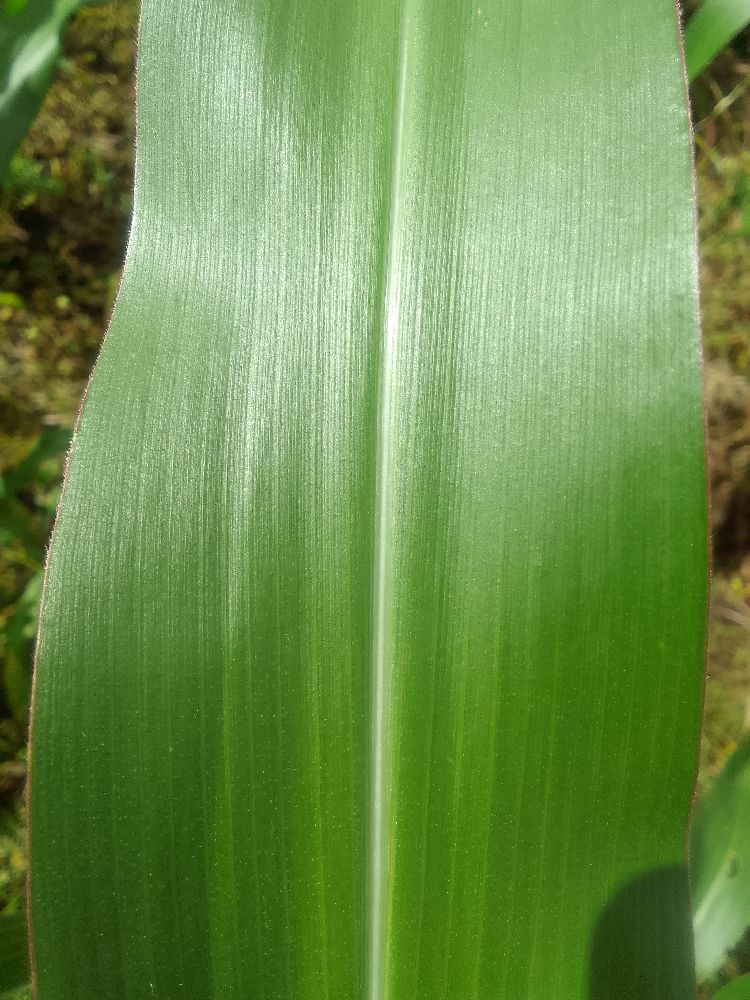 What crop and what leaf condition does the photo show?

maize, healthy
